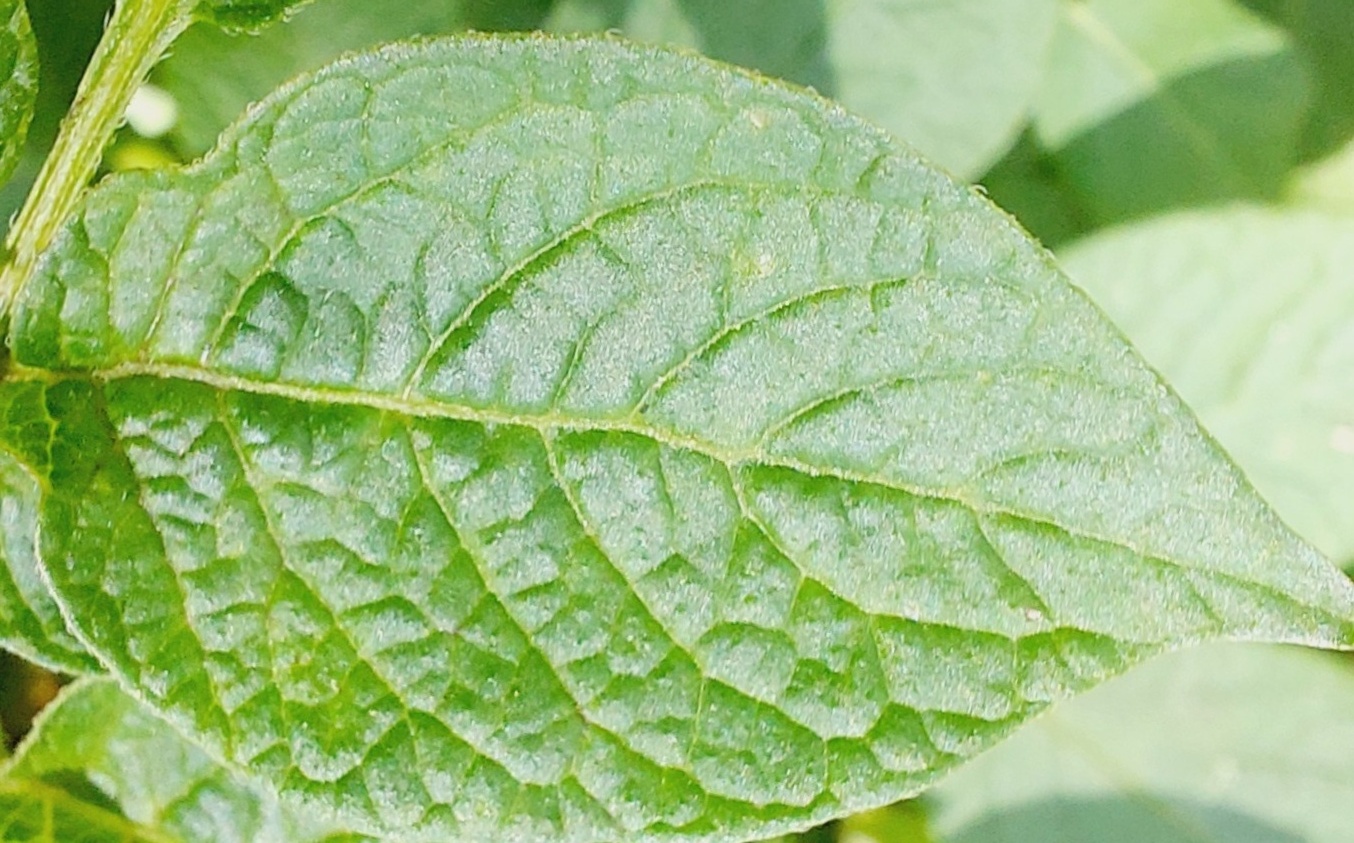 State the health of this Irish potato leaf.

healthy
